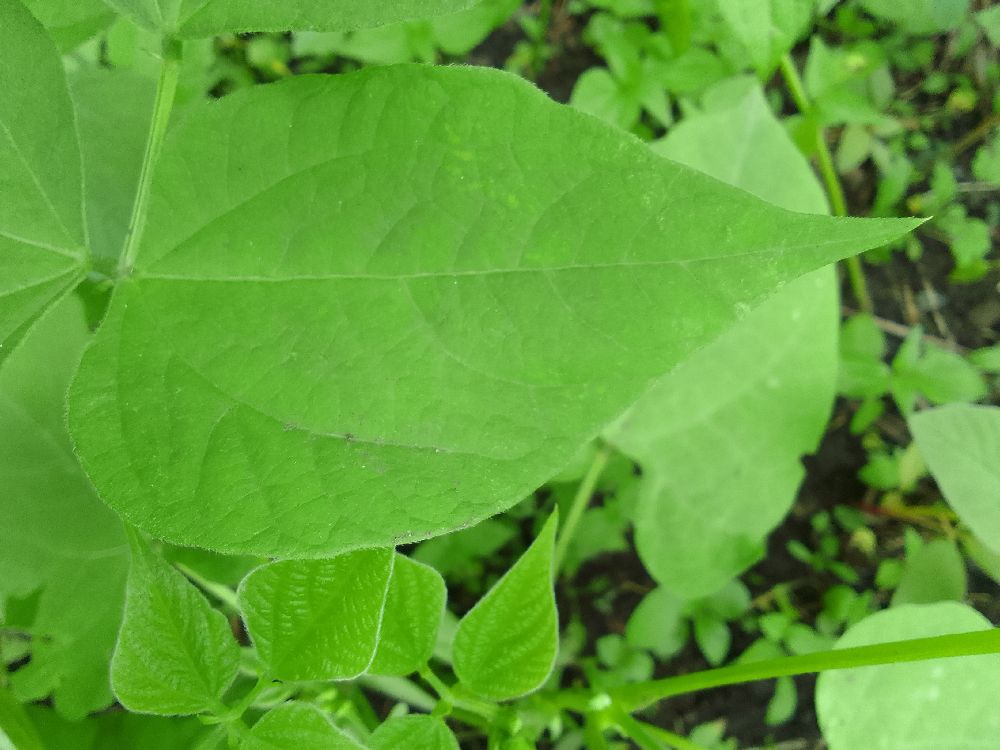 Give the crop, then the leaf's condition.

common bean, healthy
